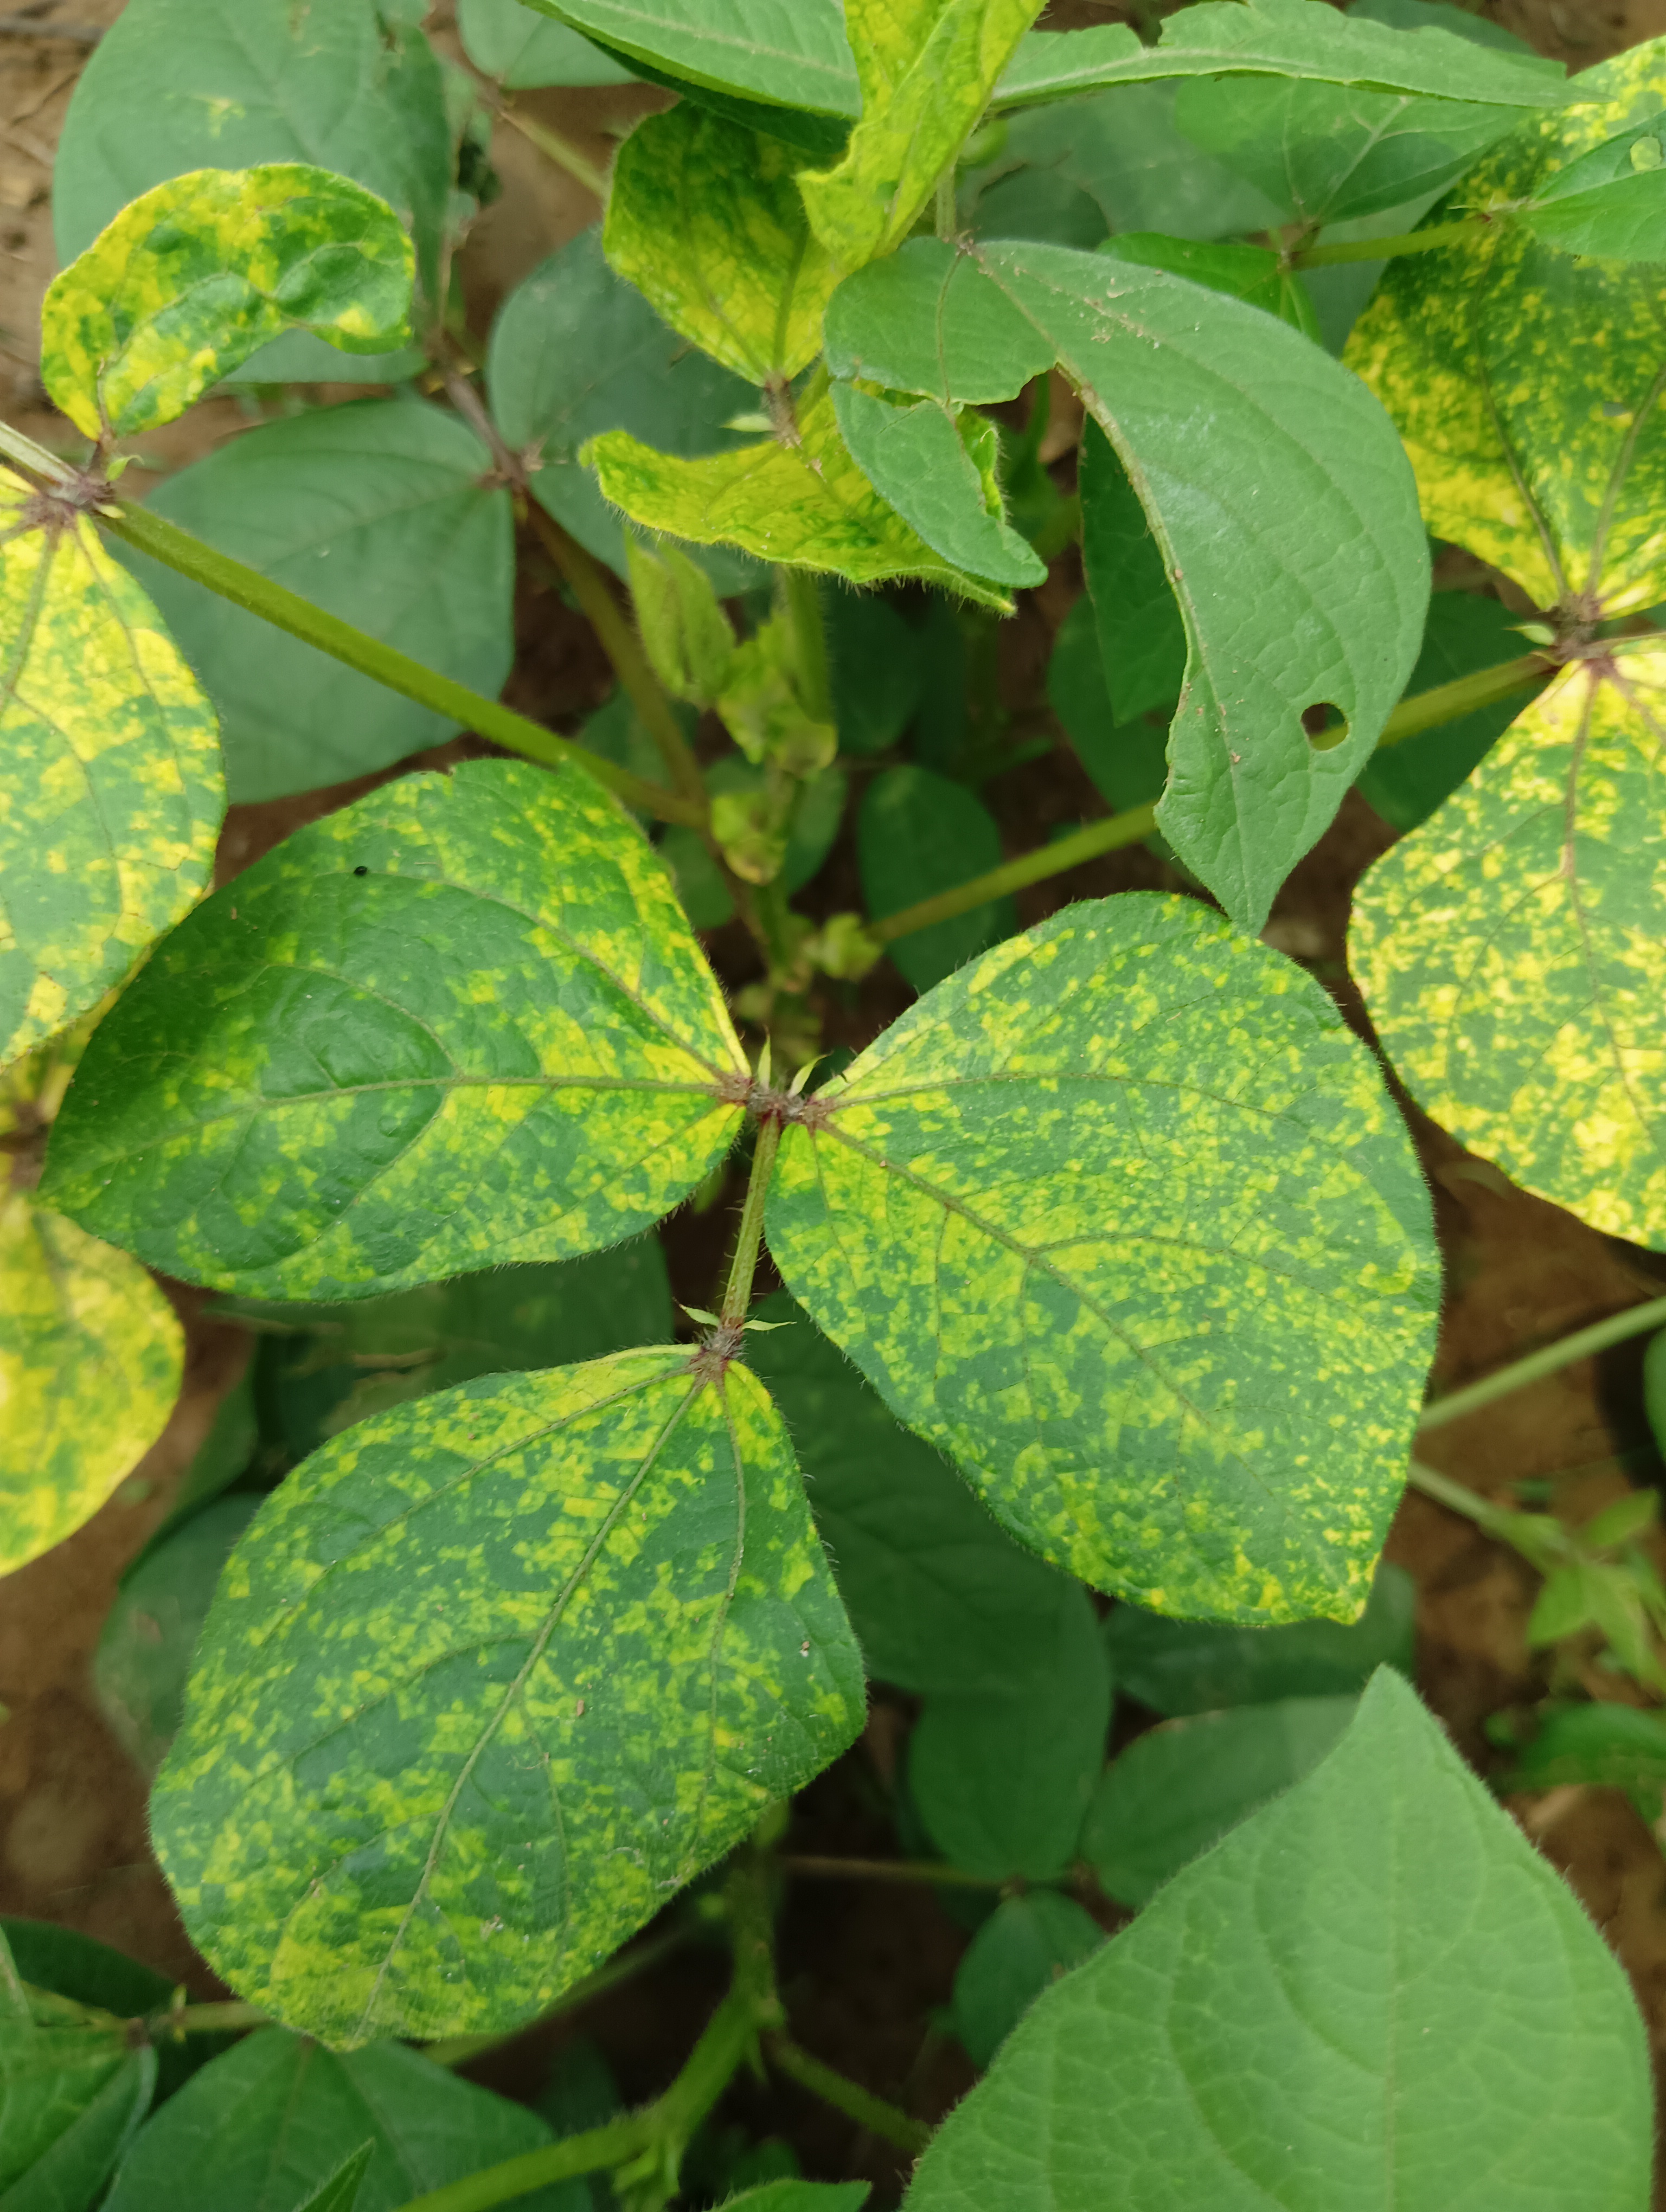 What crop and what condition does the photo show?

mungbean, yellow mosaic
